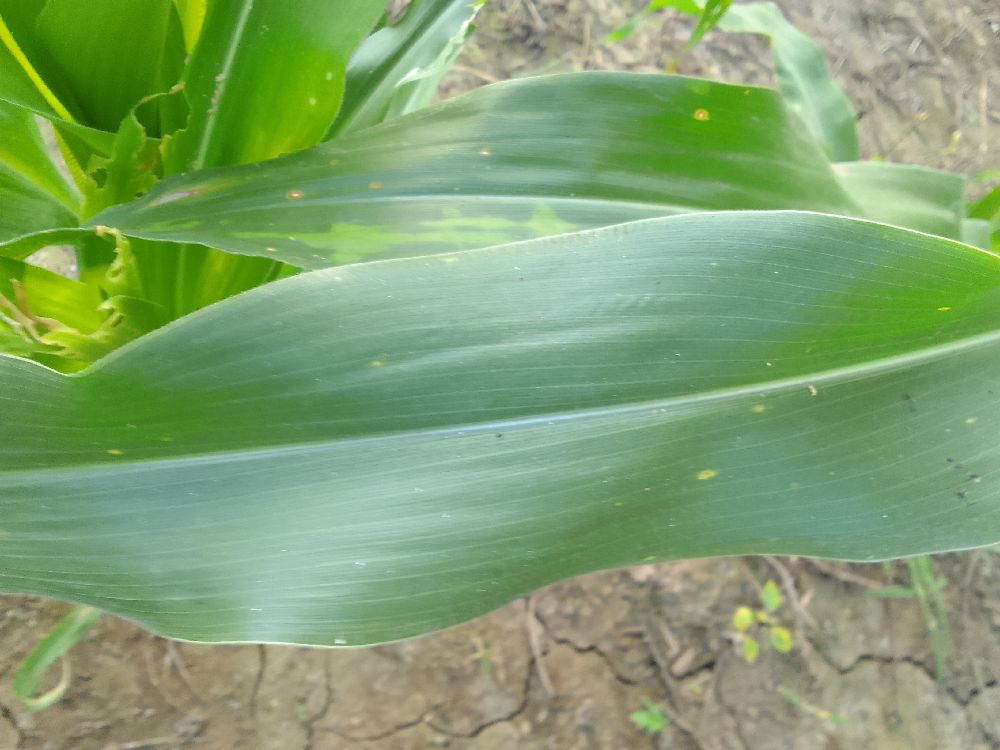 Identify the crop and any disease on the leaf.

maize, healthy
